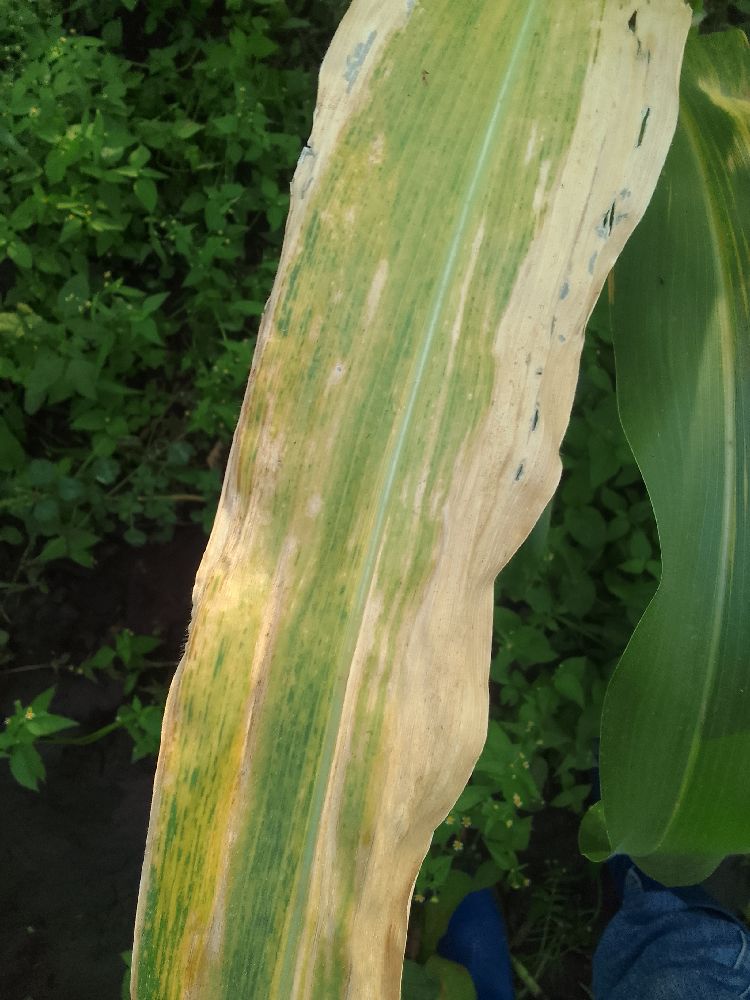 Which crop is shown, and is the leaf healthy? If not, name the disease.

maize, maize lethal necrosis
